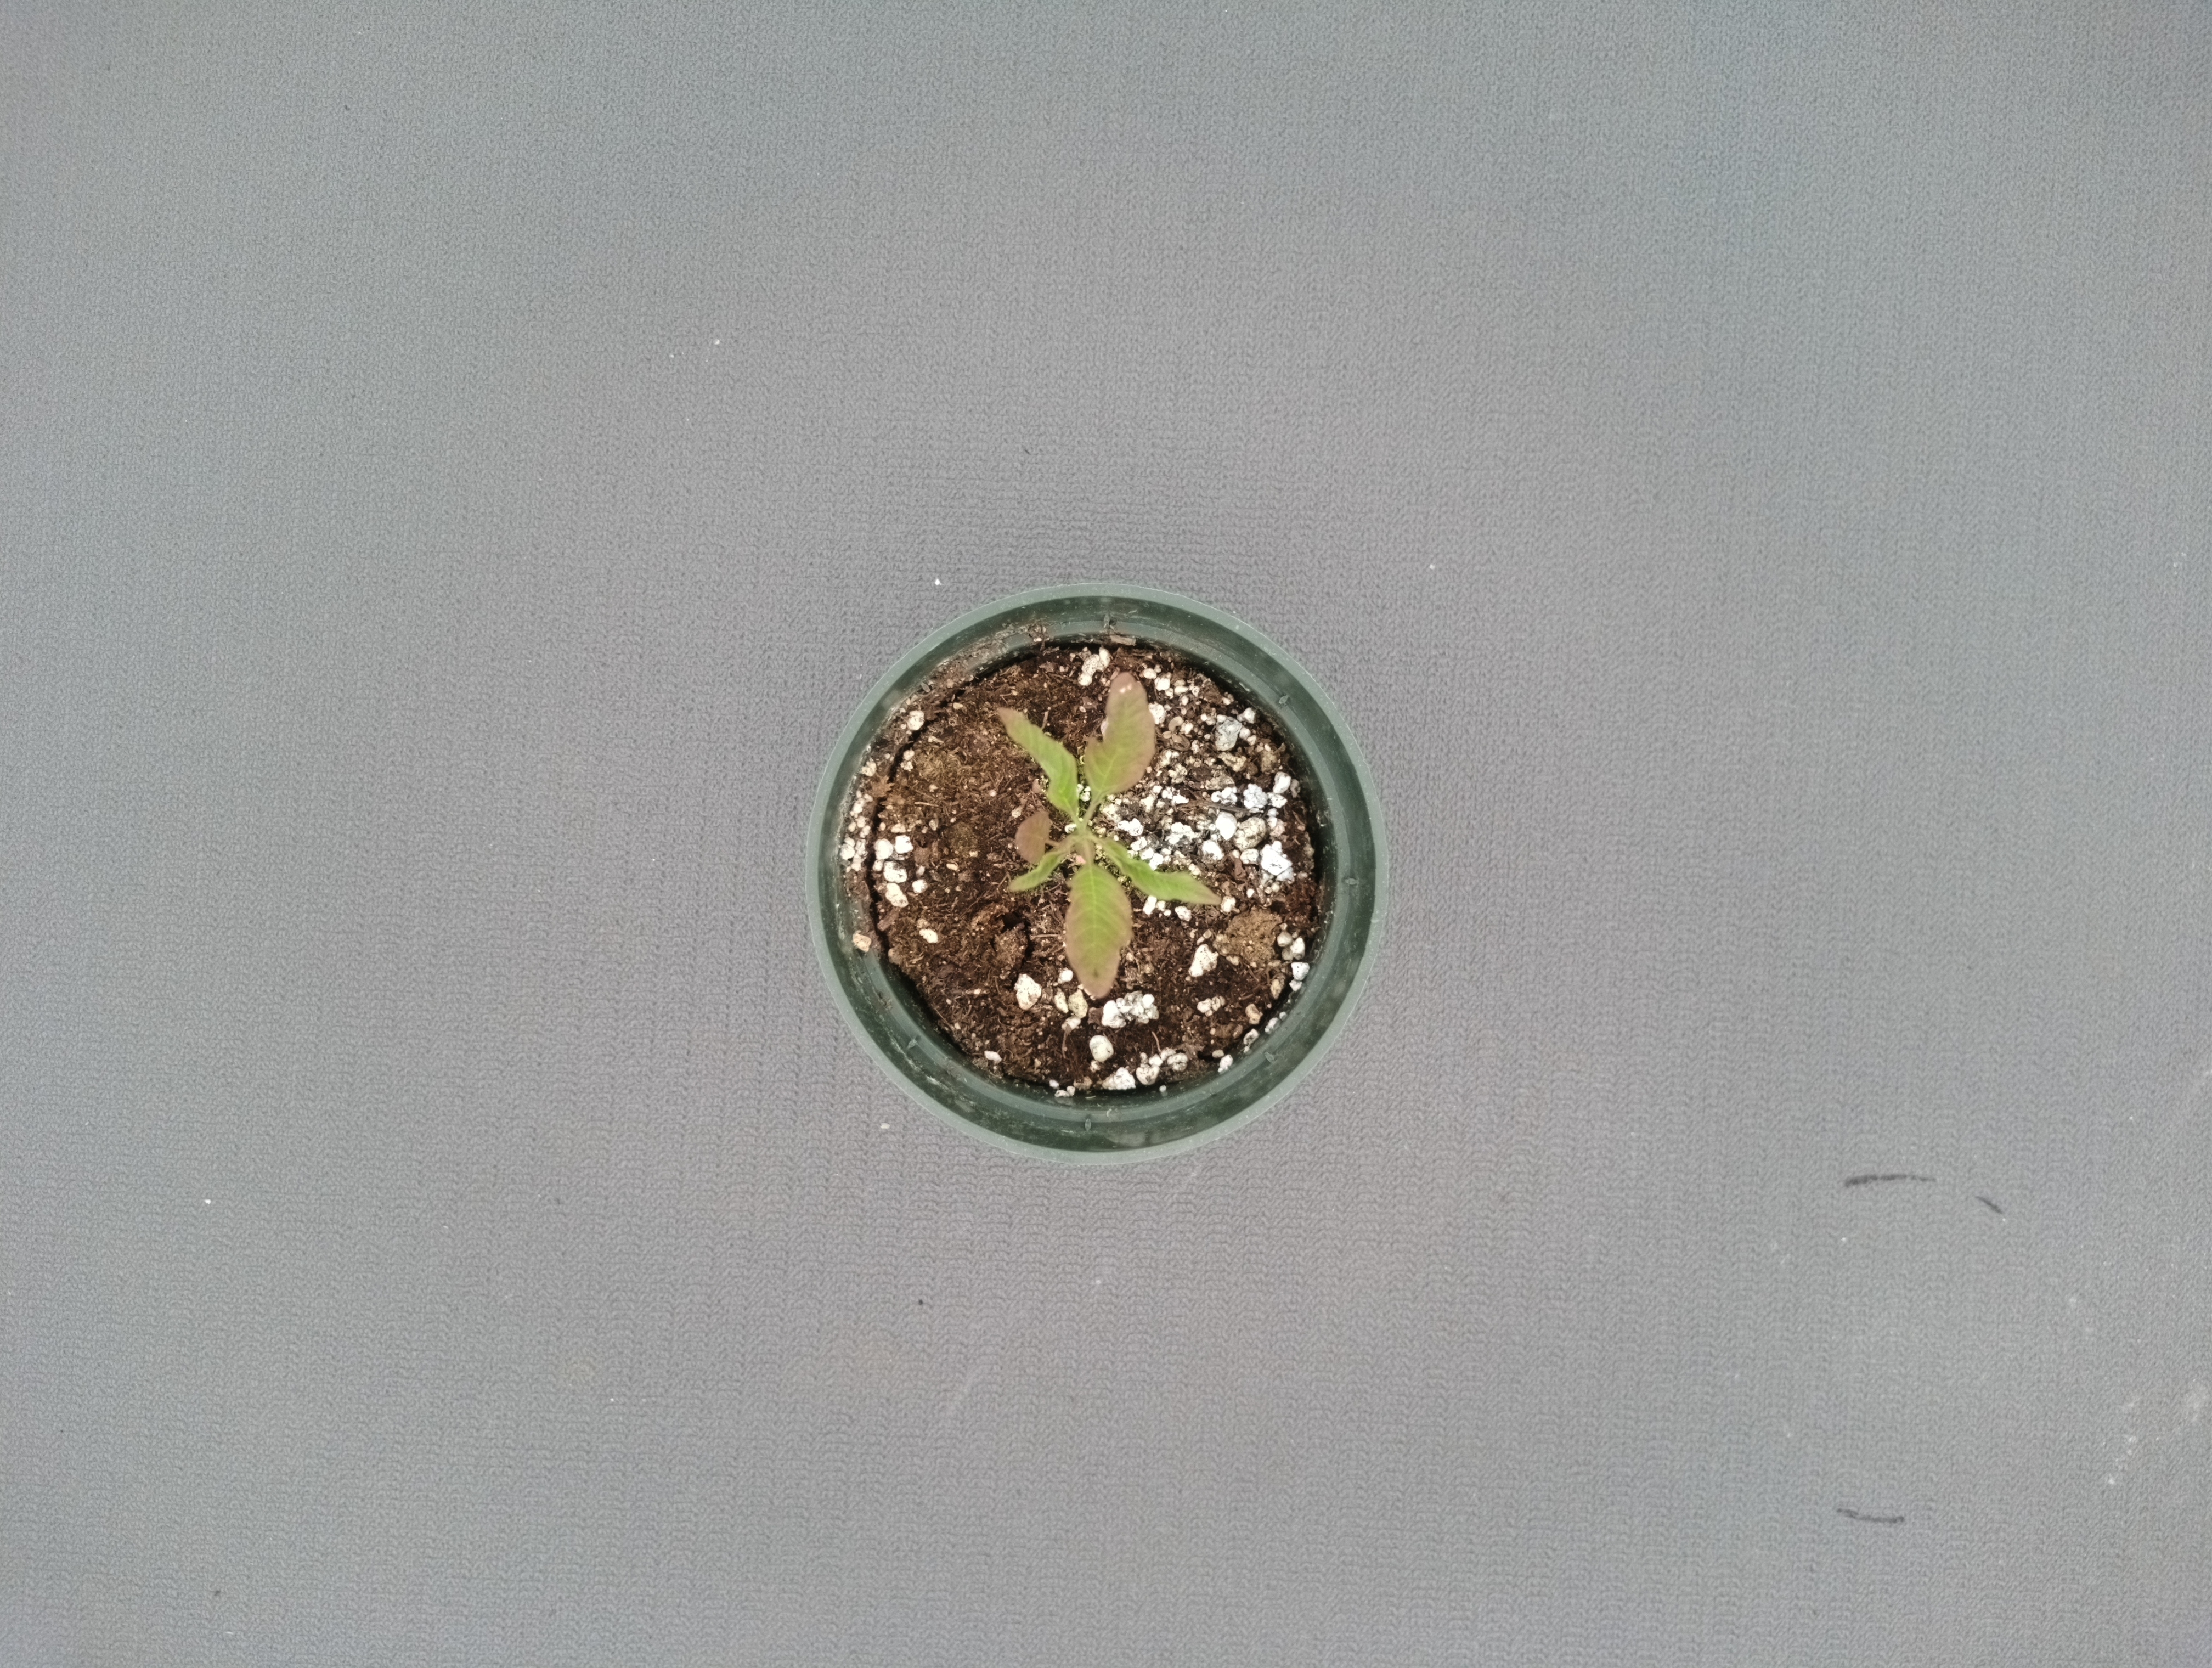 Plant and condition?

waterhemp, chlorosis only
